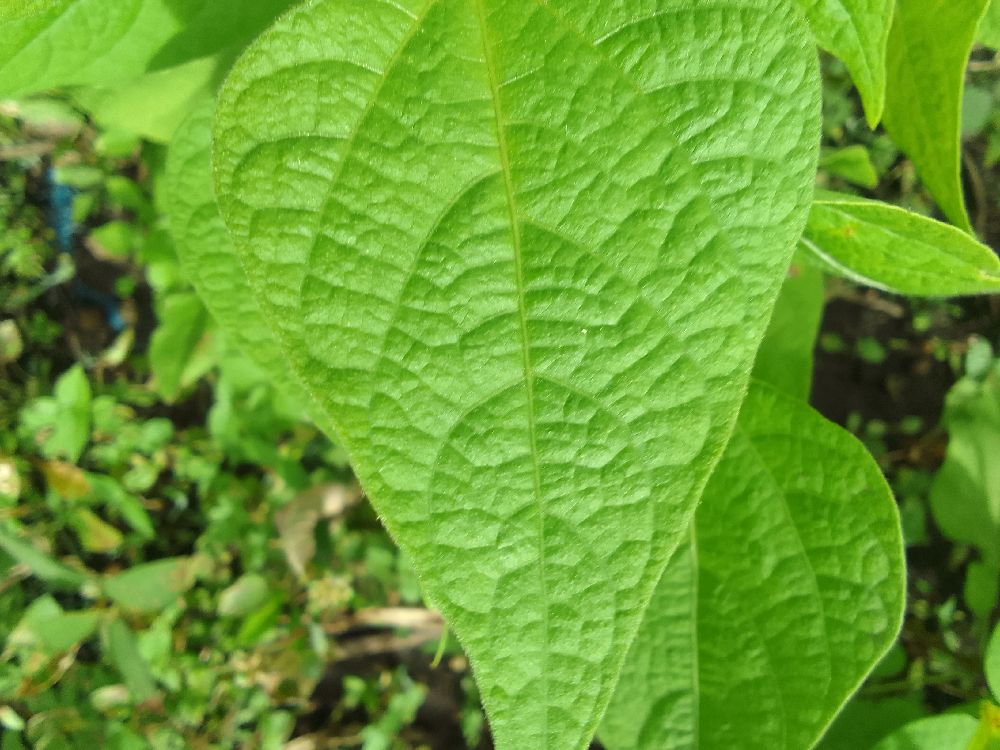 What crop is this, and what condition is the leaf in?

common bean, healthy
